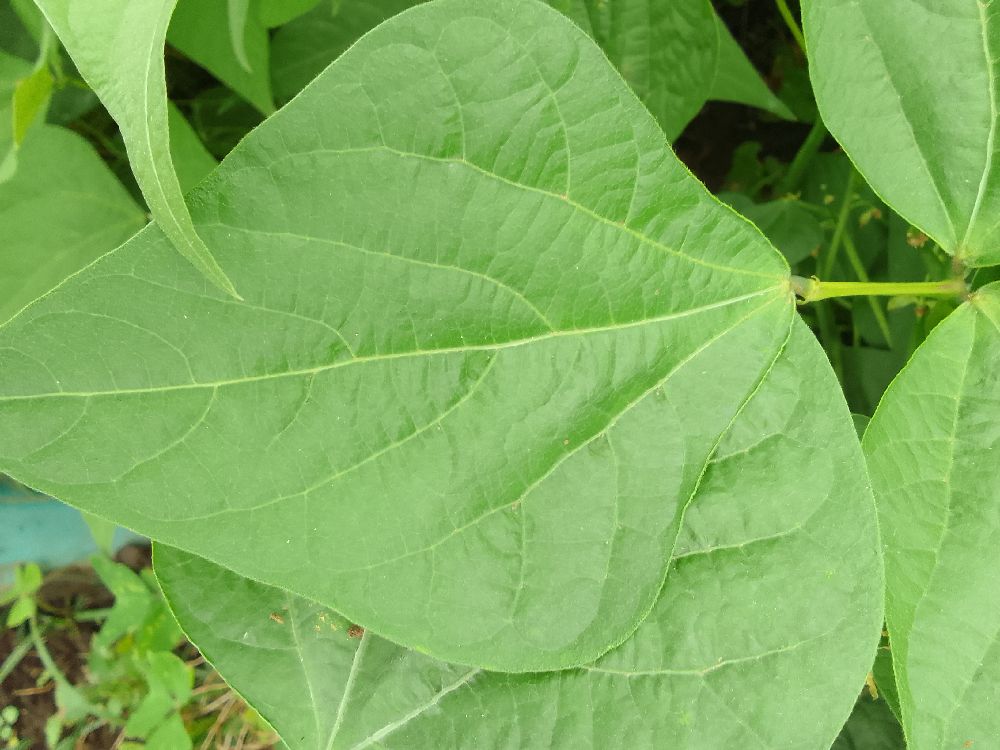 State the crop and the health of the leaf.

common bean, healthy
